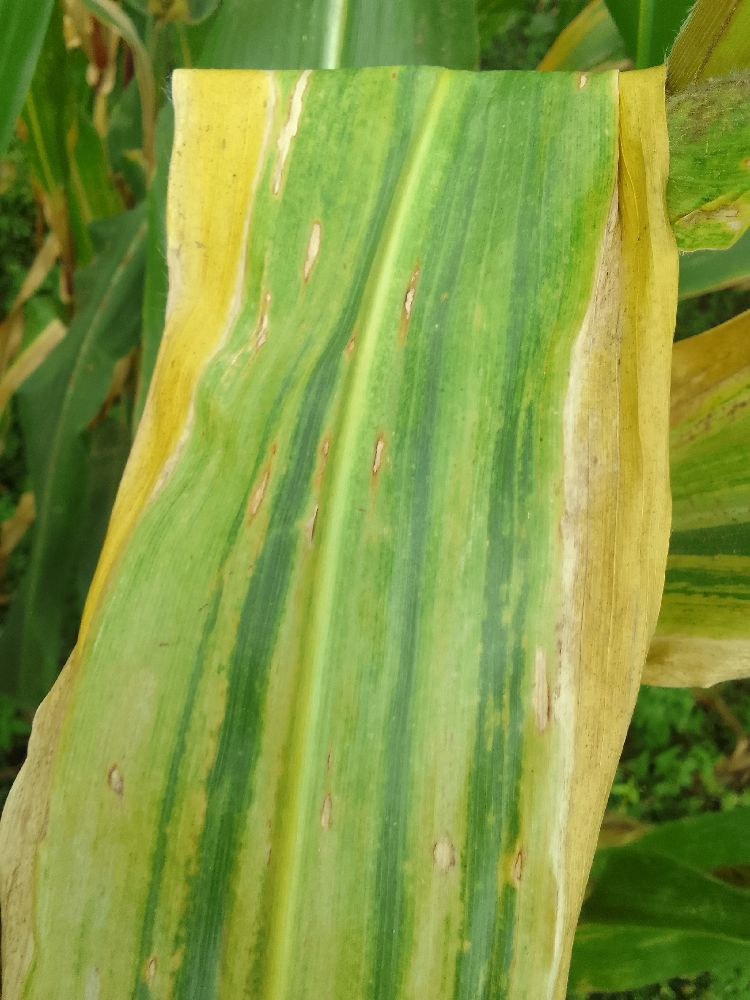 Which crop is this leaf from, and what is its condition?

maize, maize lethal necrosis
